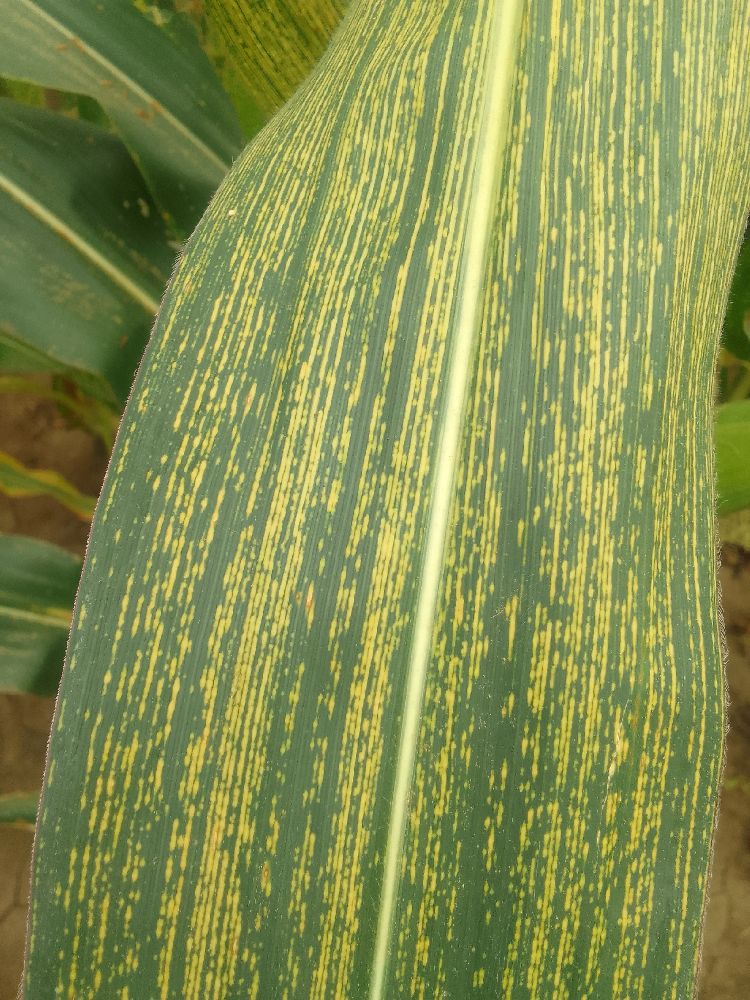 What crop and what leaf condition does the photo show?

maize, maize streak virus
